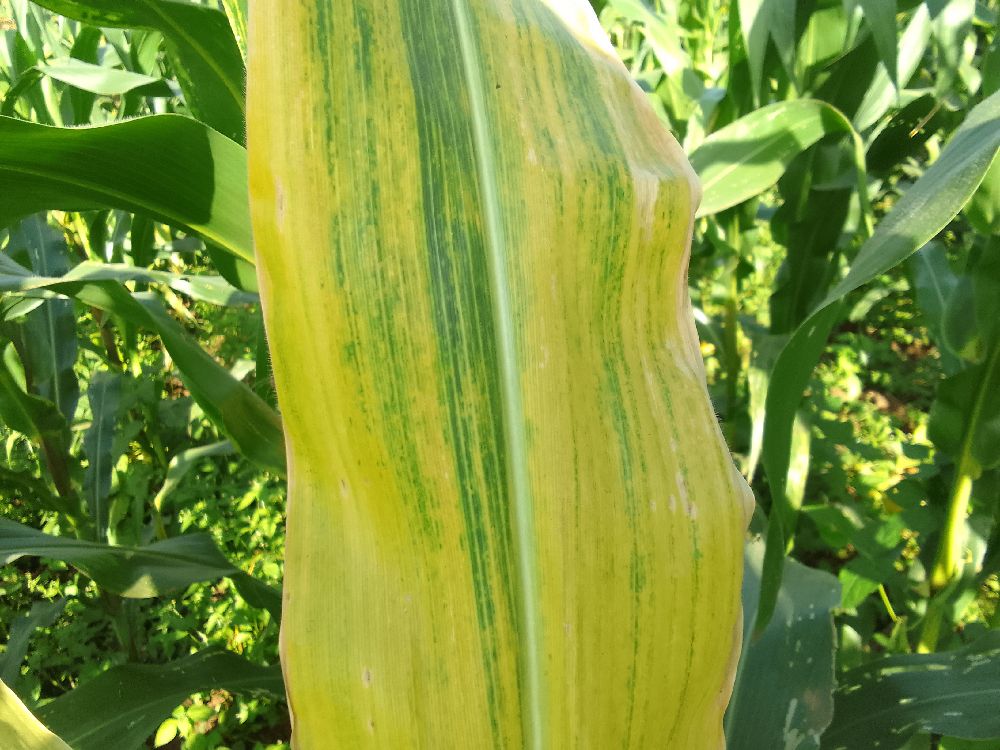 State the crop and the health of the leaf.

maize, maize lethal necrosis
